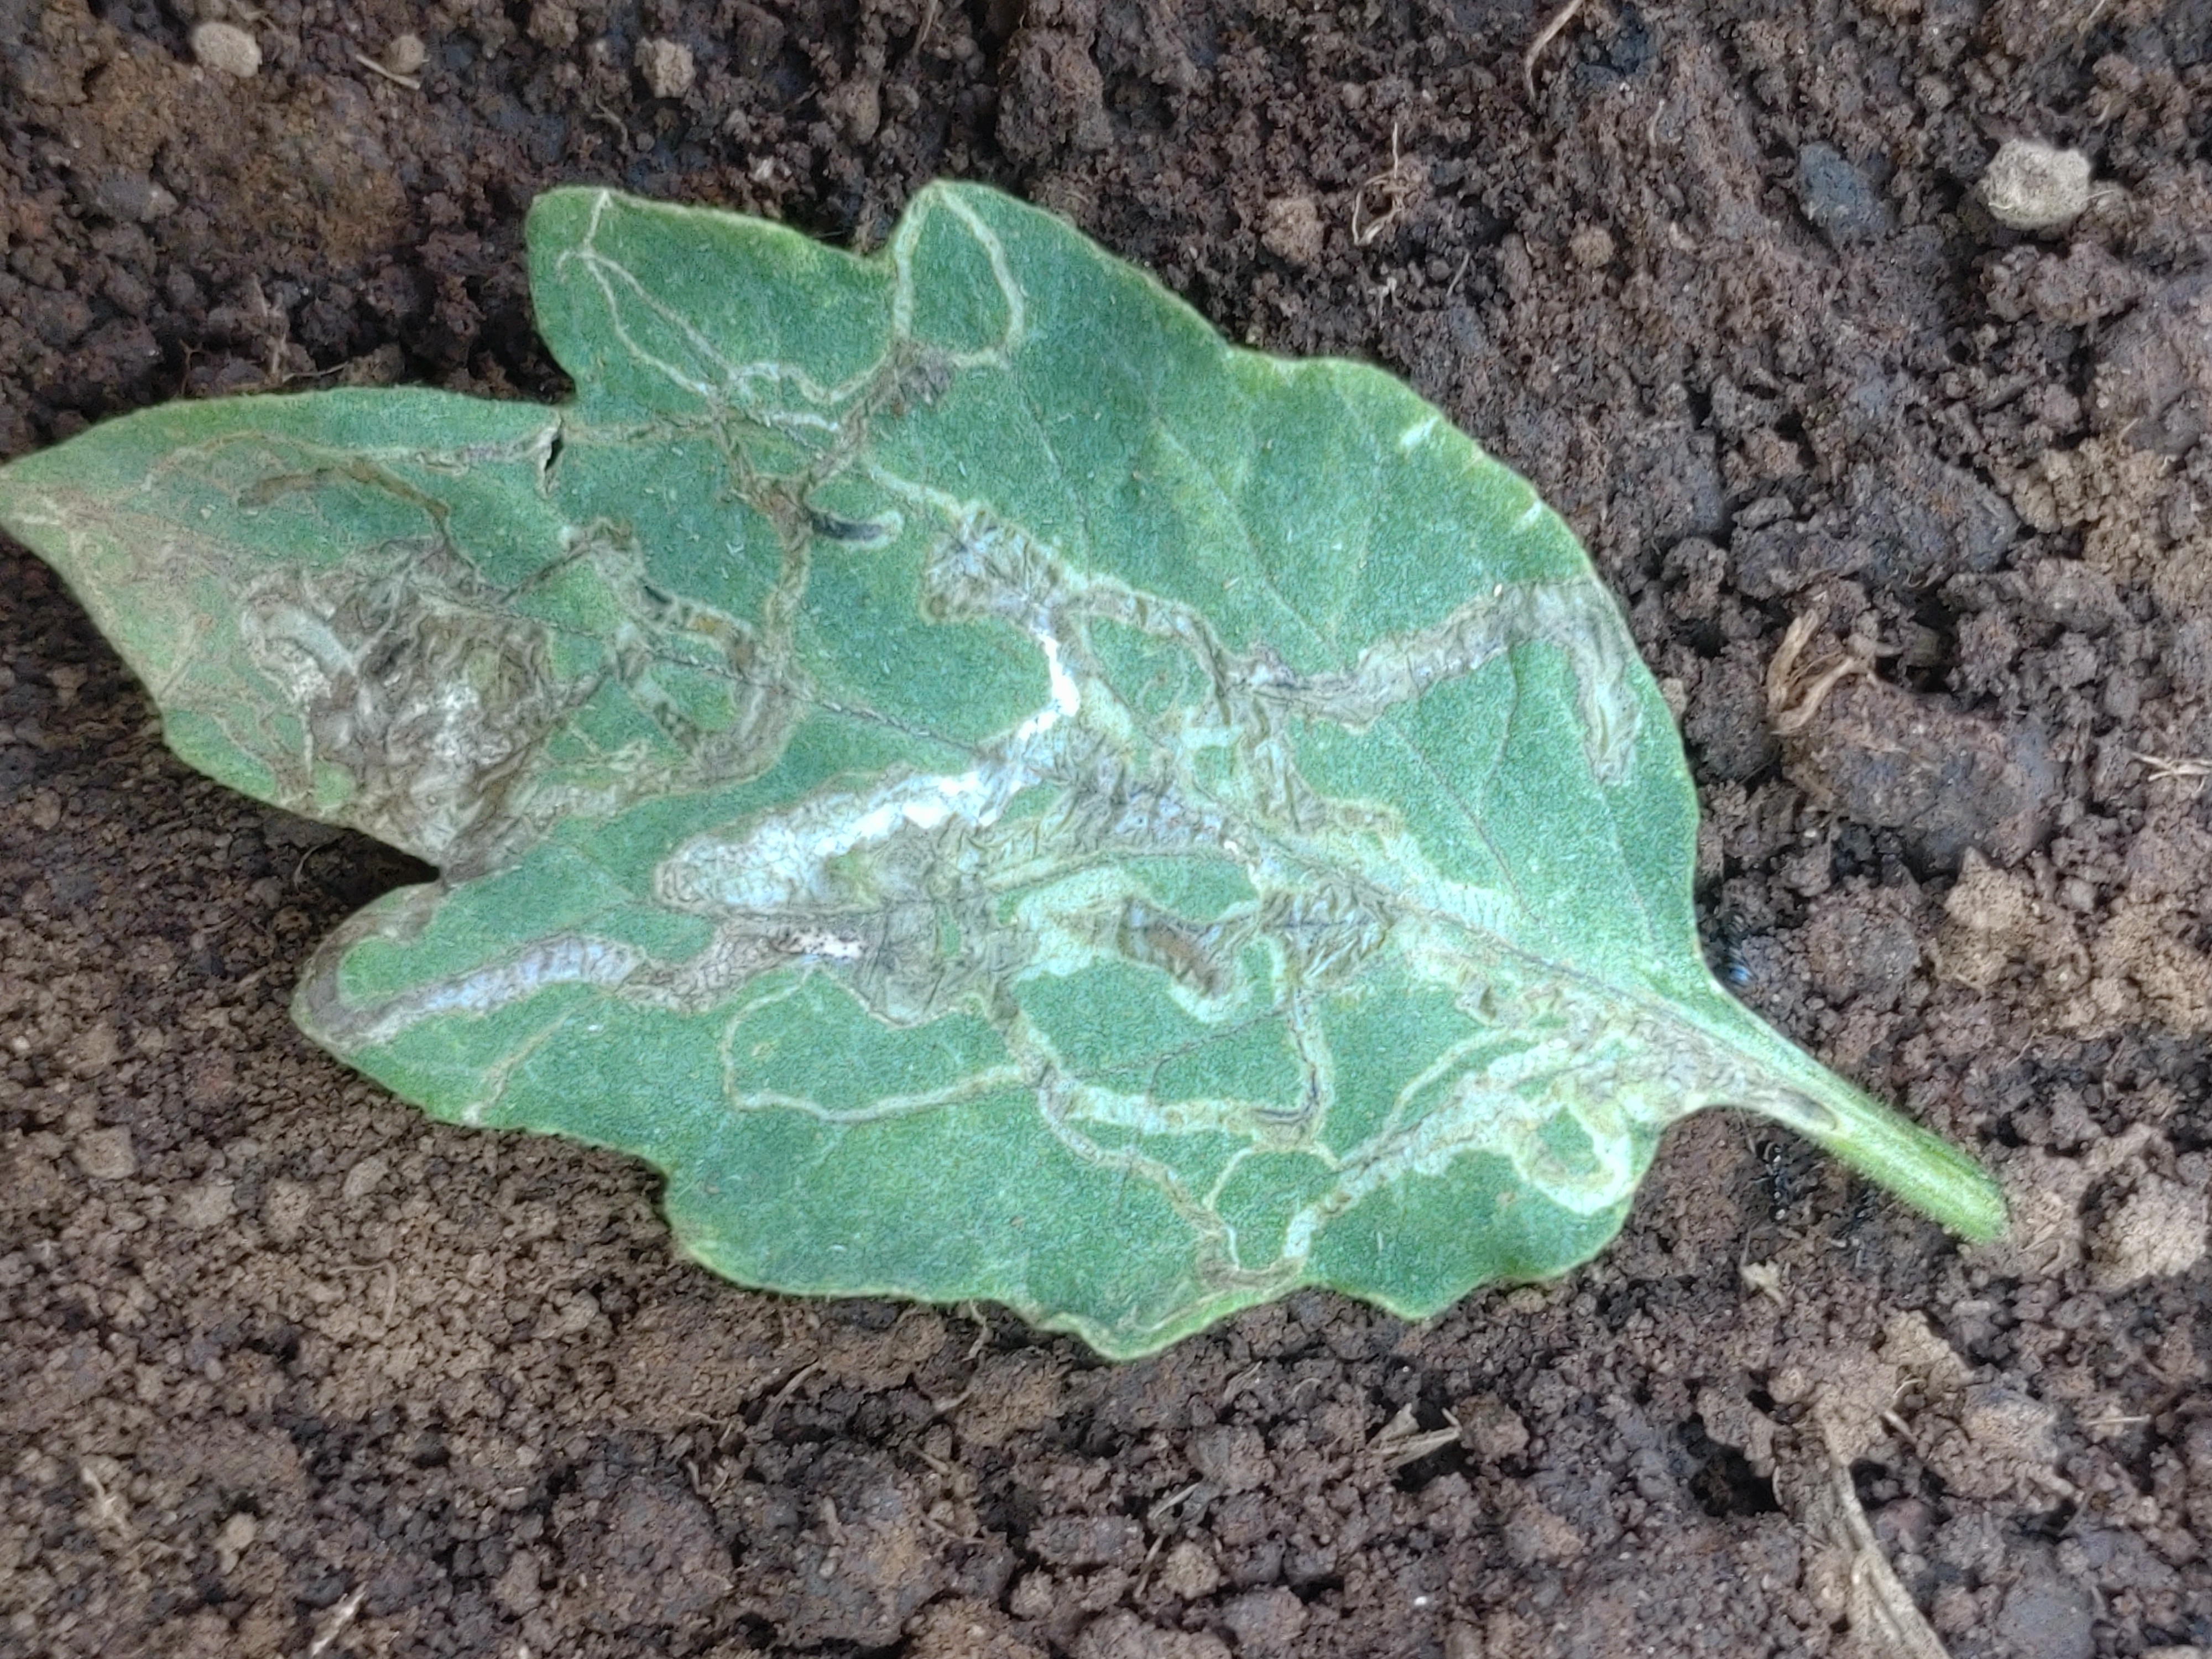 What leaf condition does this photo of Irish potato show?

late blight
